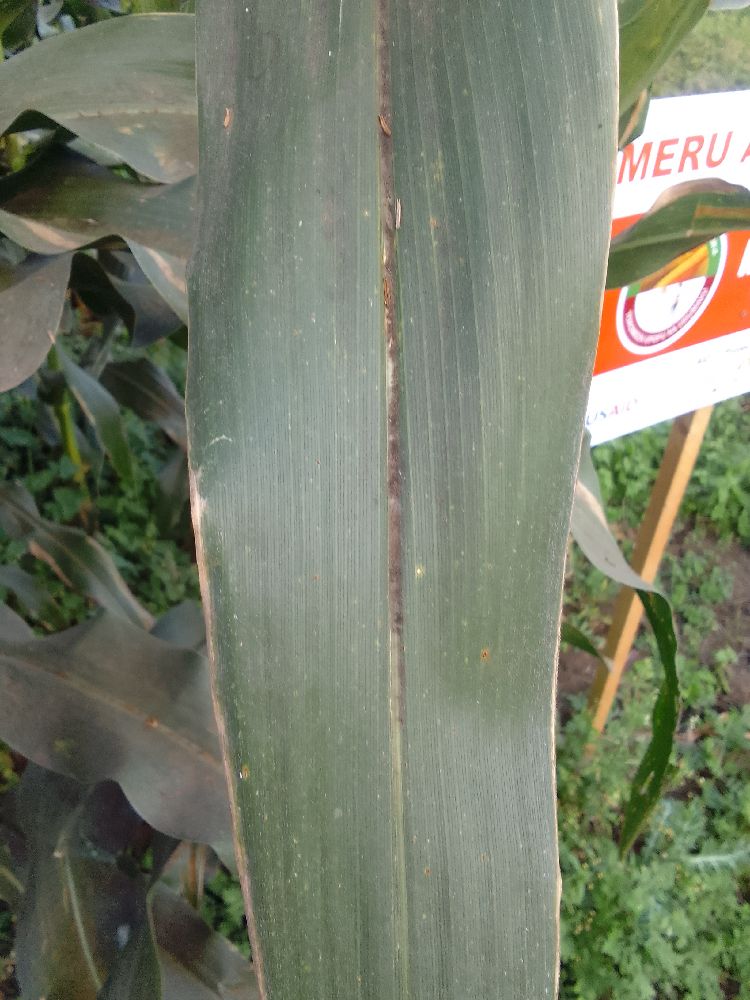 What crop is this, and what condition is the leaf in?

maize, healthy
